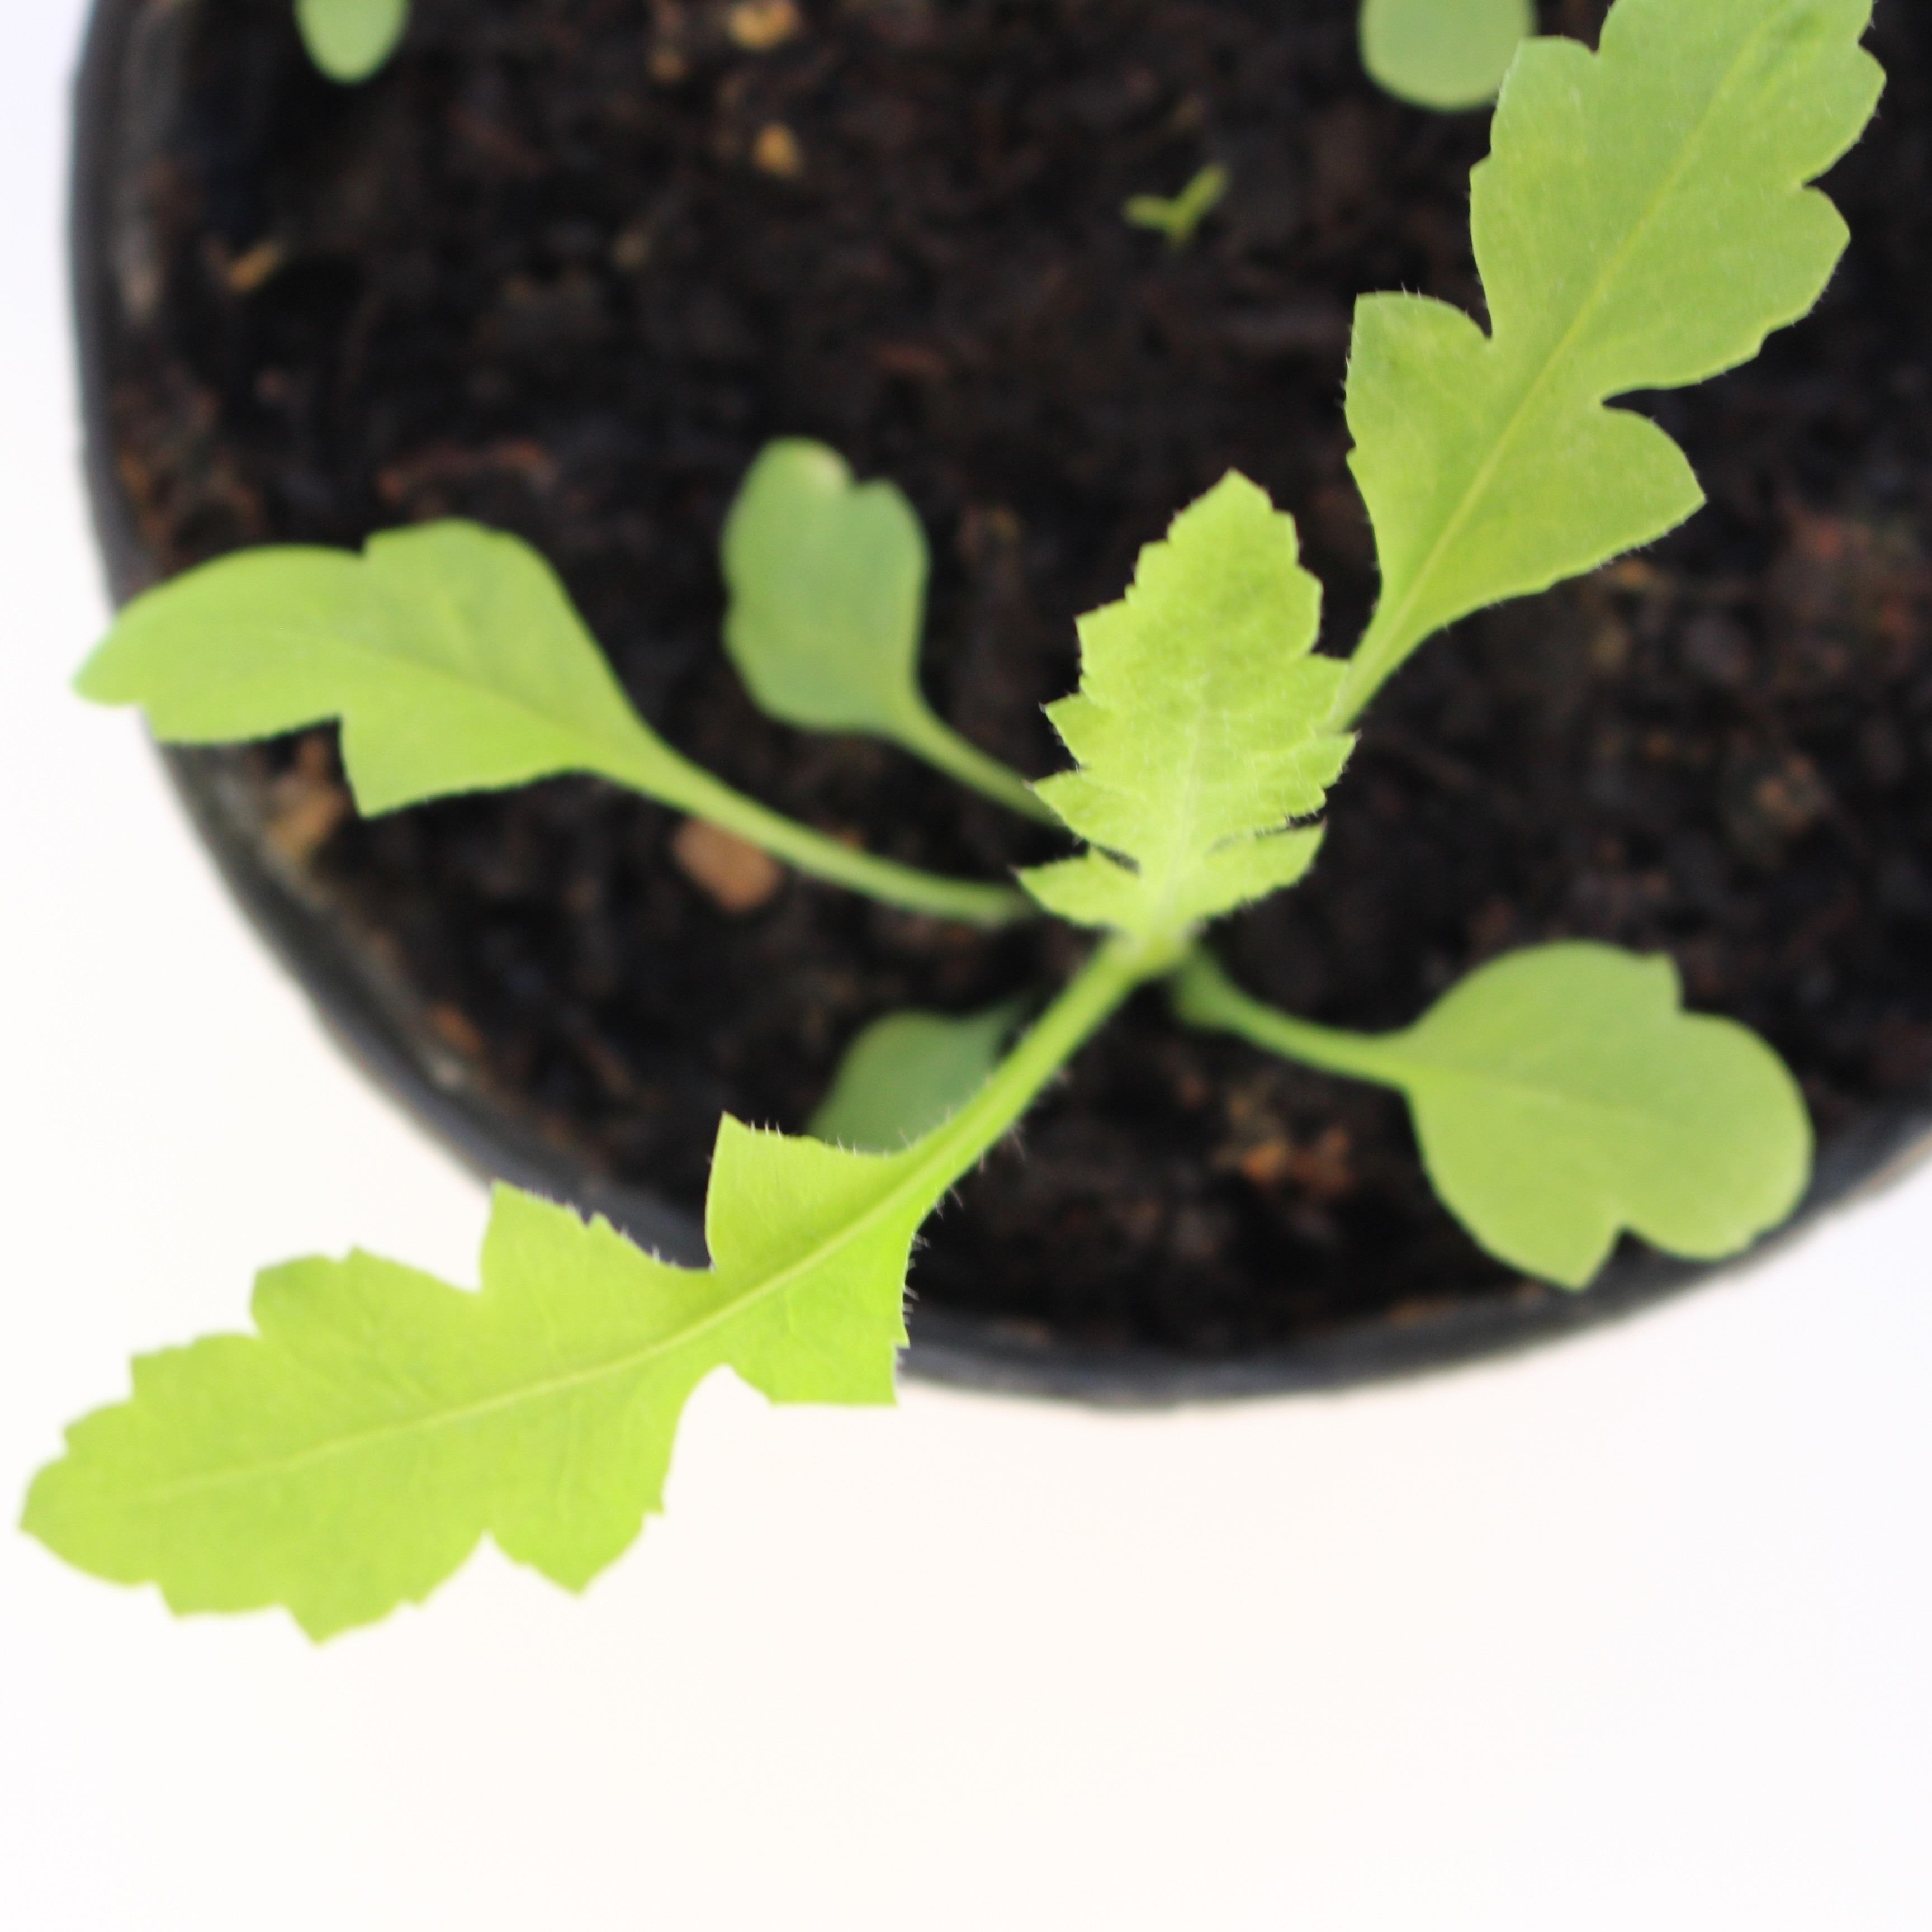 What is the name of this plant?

Papaver rhoeas
